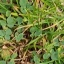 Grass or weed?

unstructured weed
